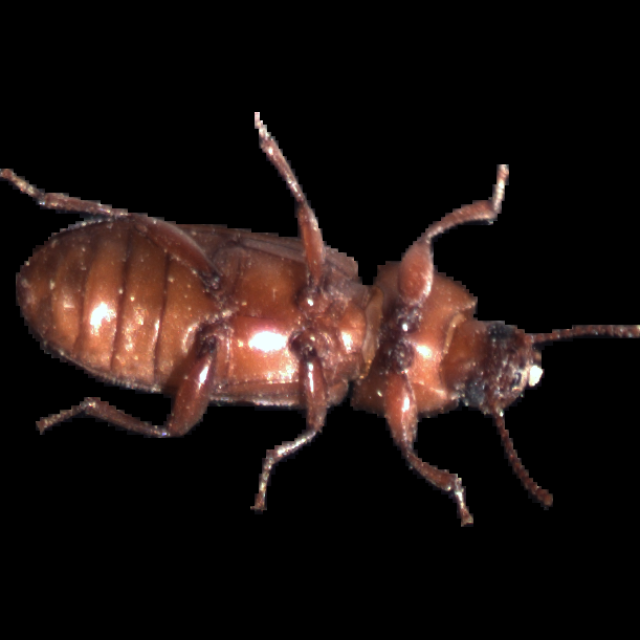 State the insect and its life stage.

mealworm beetle
